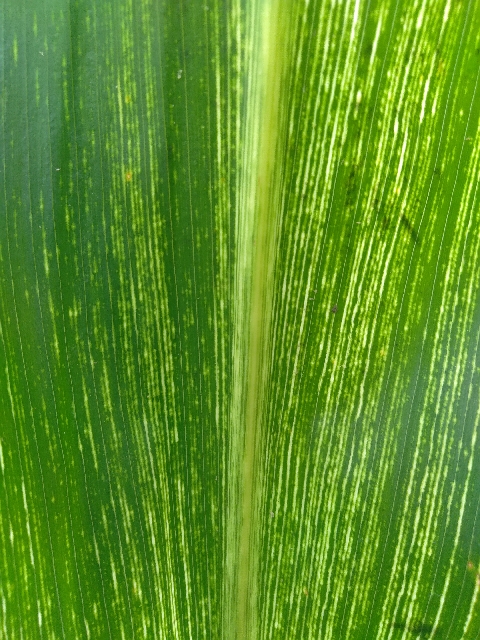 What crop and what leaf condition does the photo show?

maize, maize streak virus
